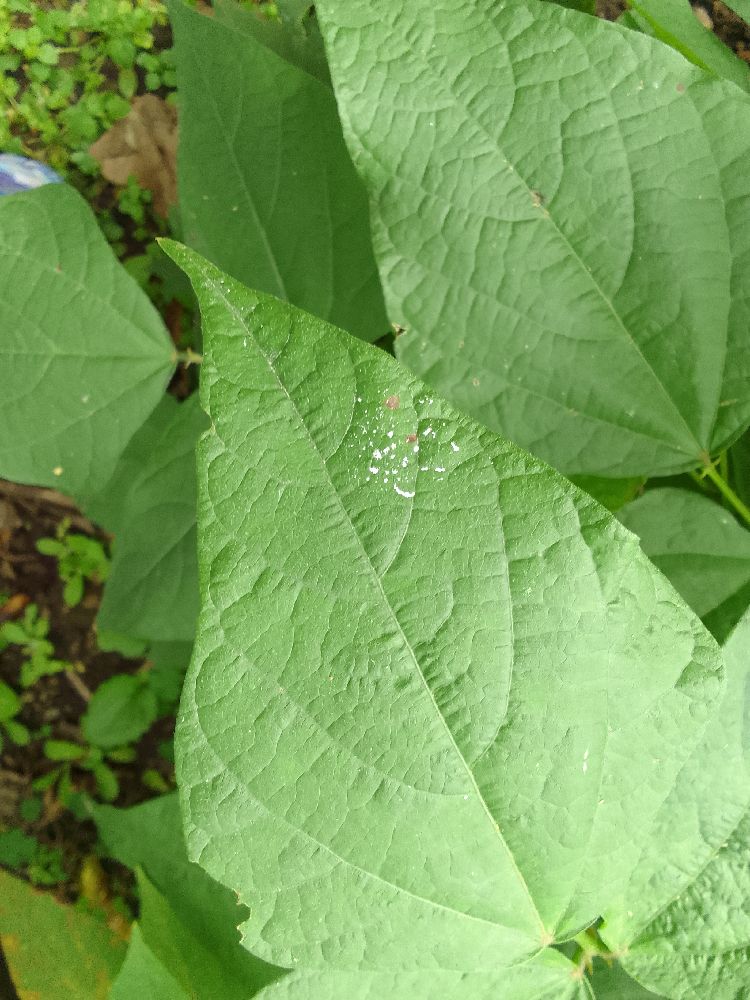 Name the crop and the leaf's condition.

common bean, healthy
